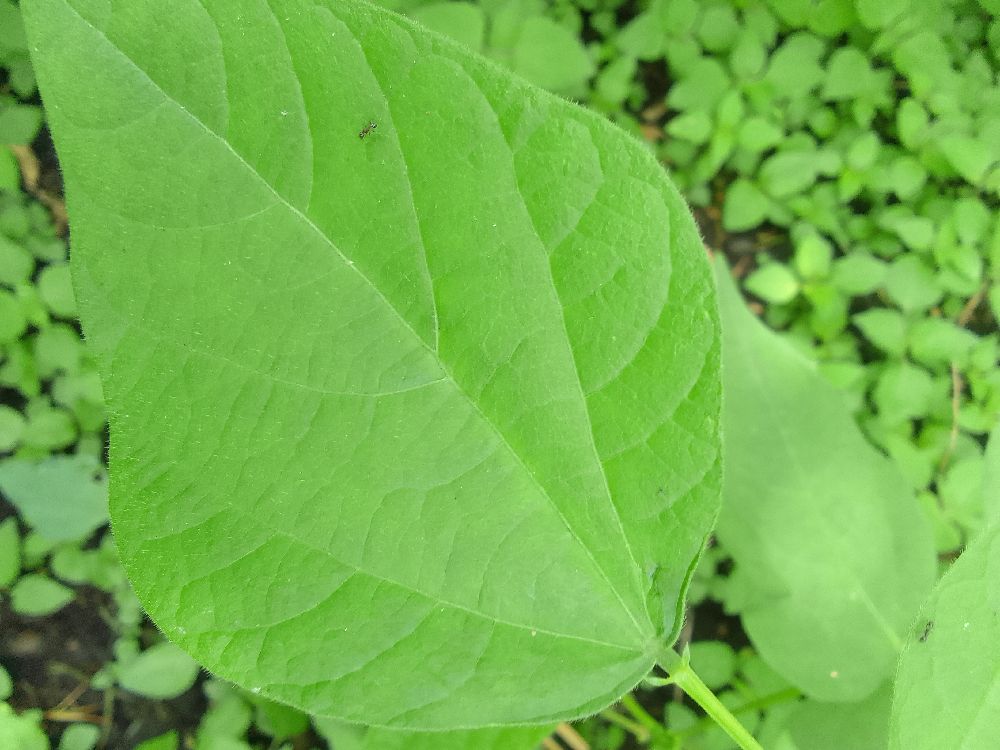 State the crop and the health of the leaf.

common bean, healthy
